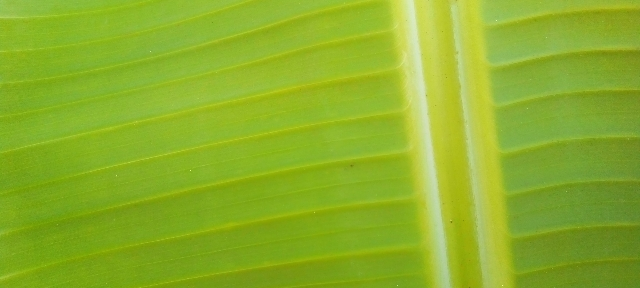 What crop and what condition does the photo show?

banana, healthy
